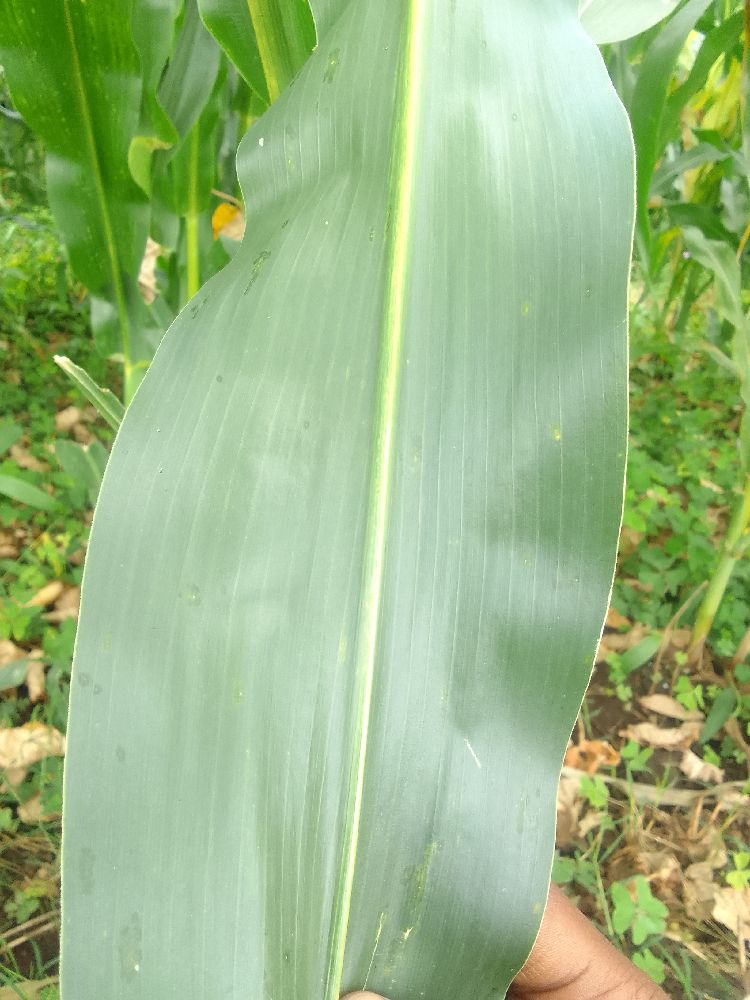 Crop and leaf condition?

maize, healthy
